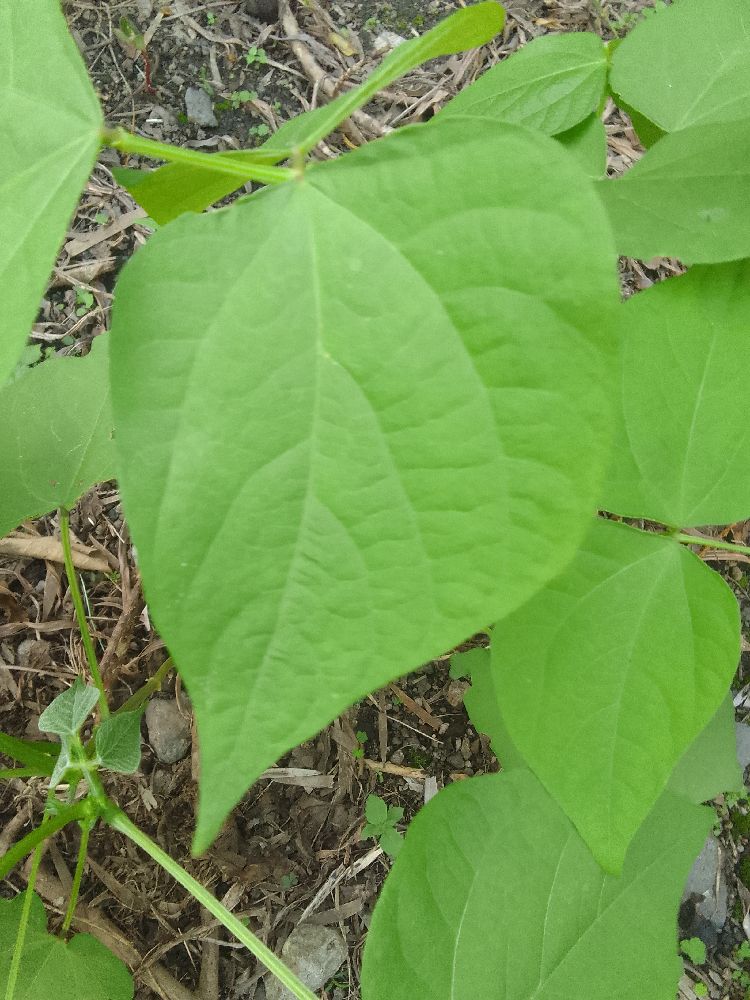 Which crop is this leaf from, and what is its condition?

common bean, healthy
